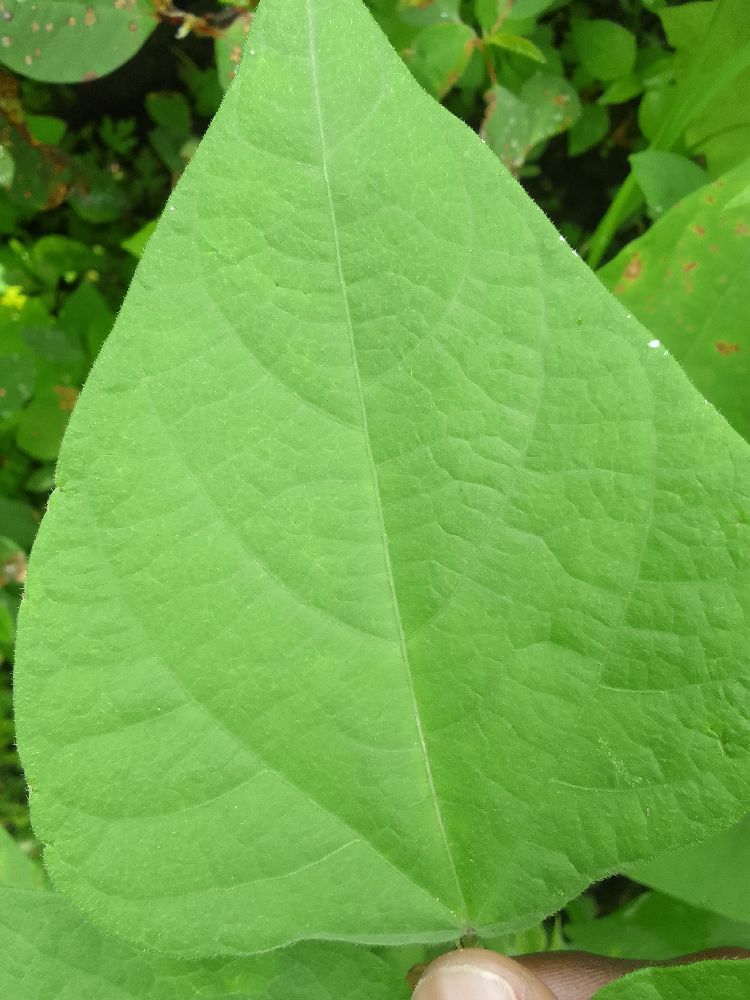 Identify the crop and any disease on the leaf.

common bean, healthy
